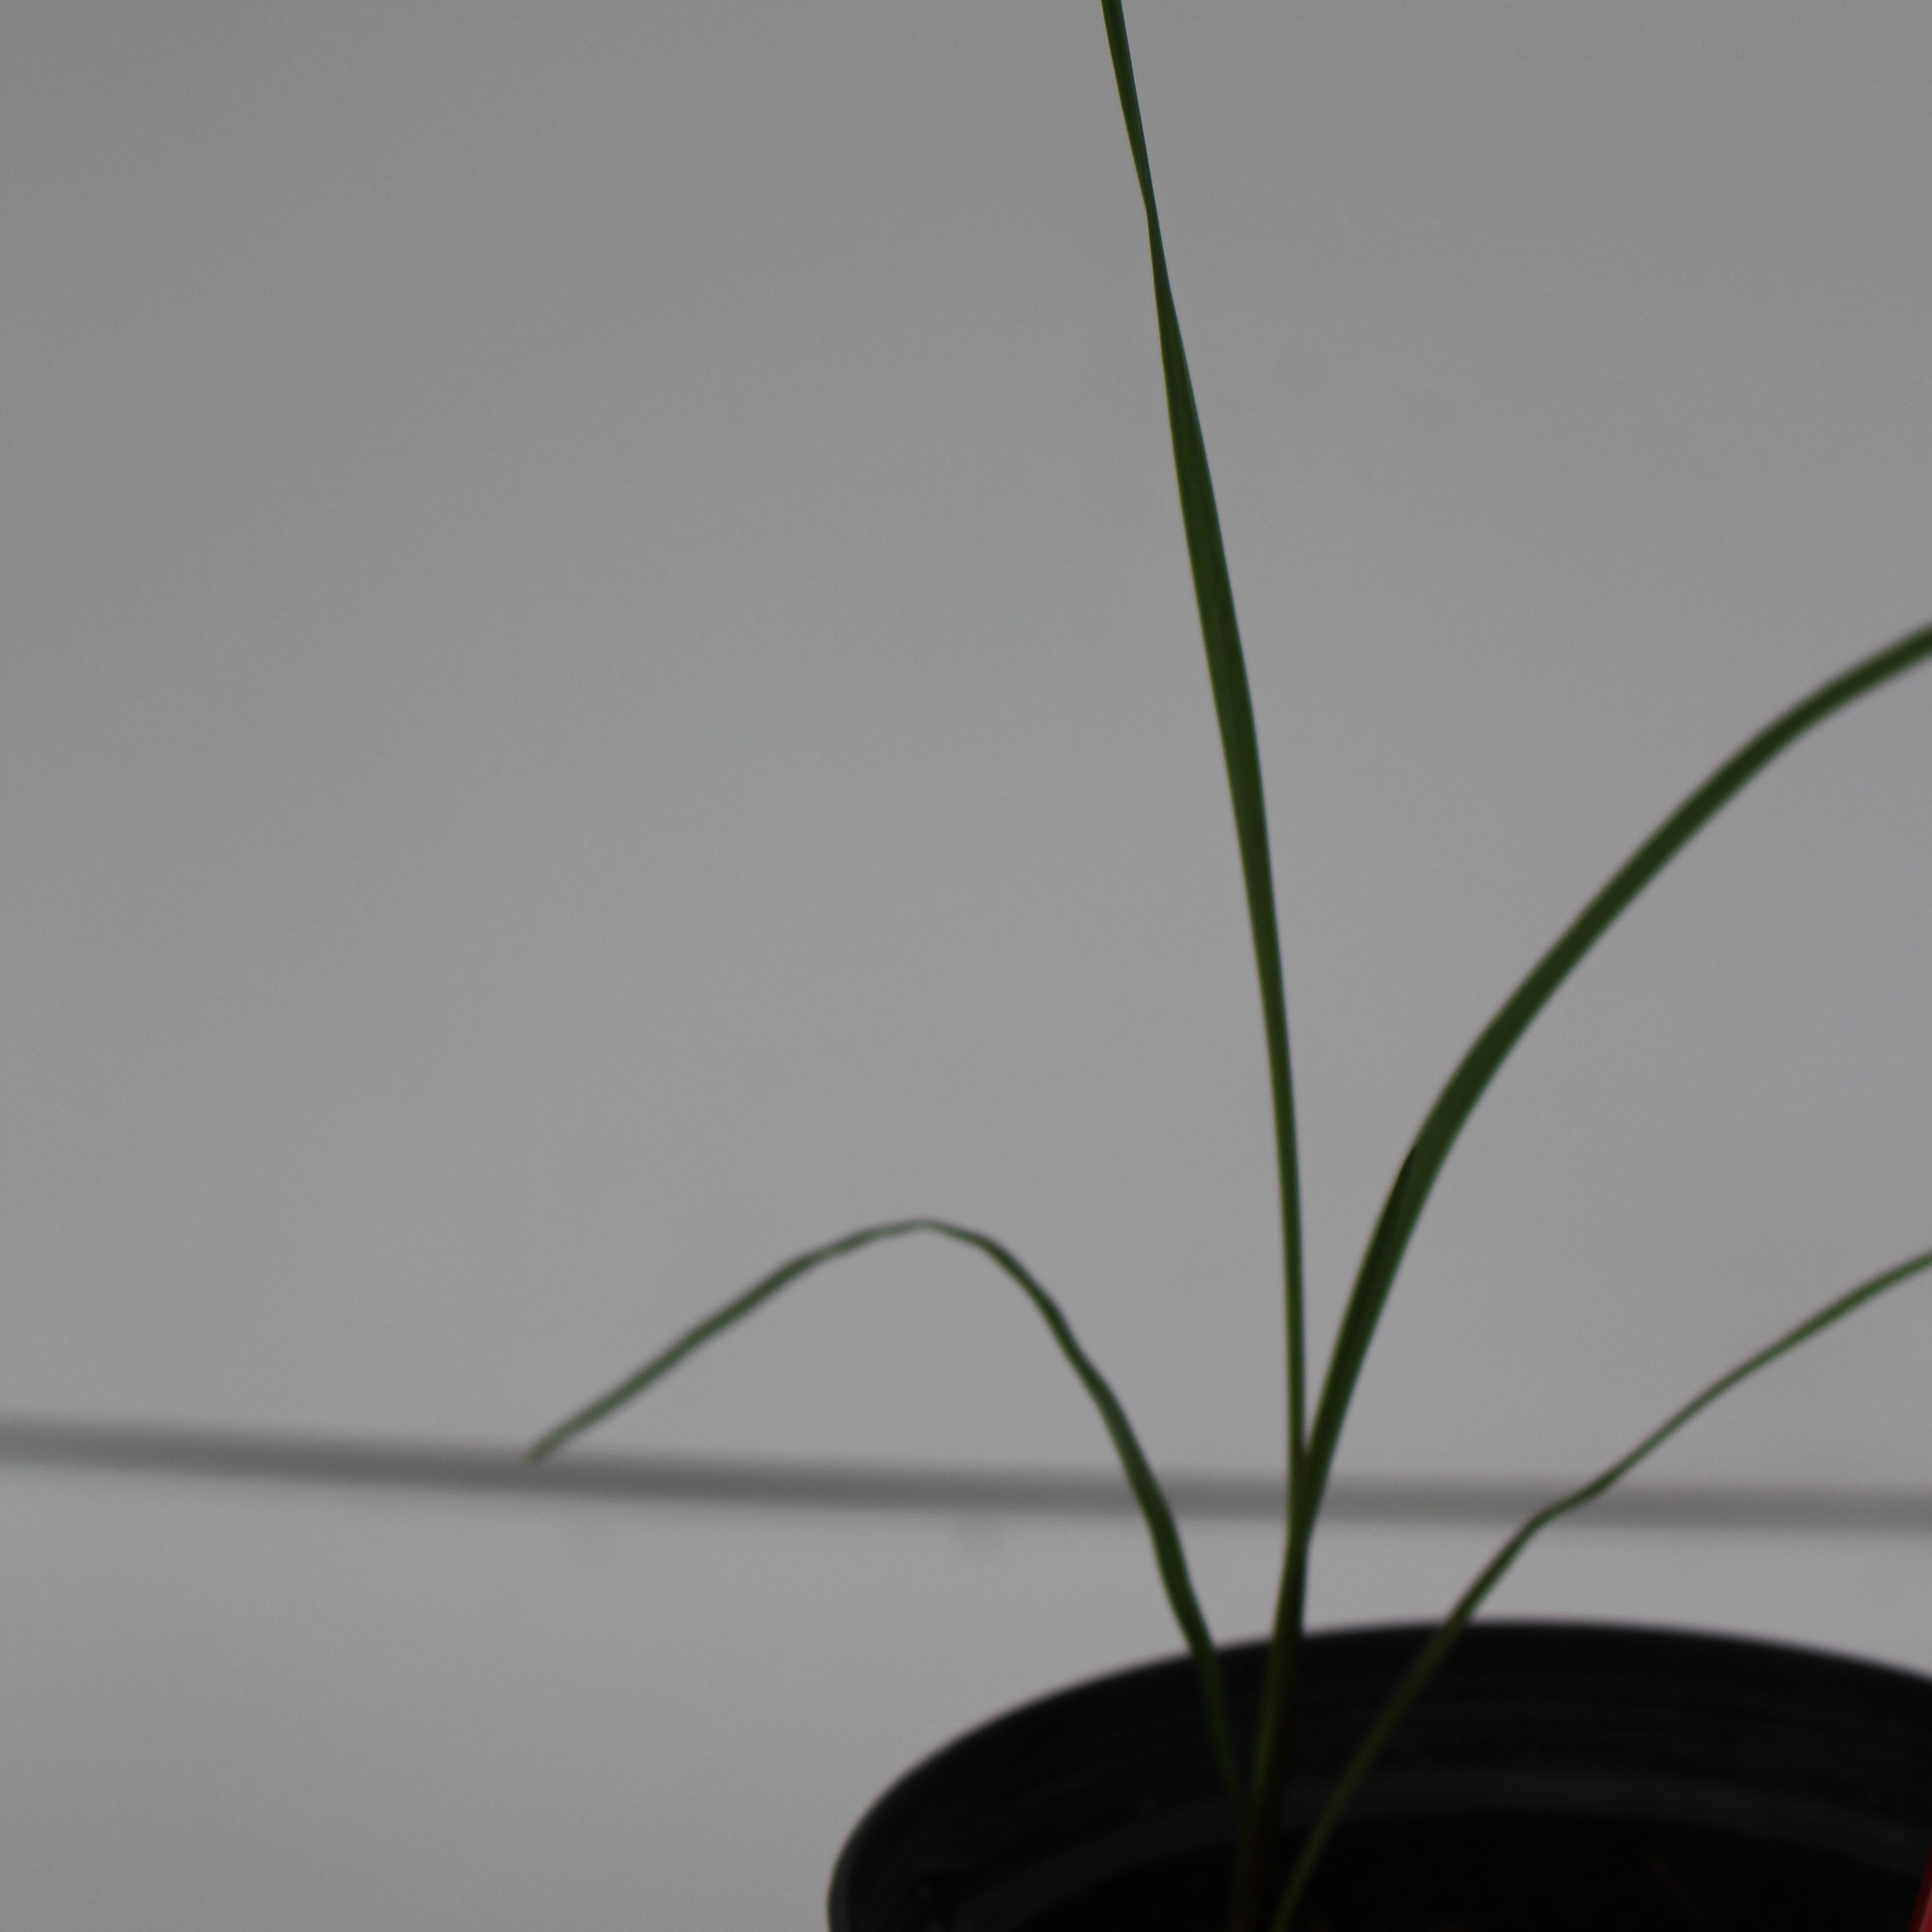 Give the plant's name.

Lolium multiflorum
